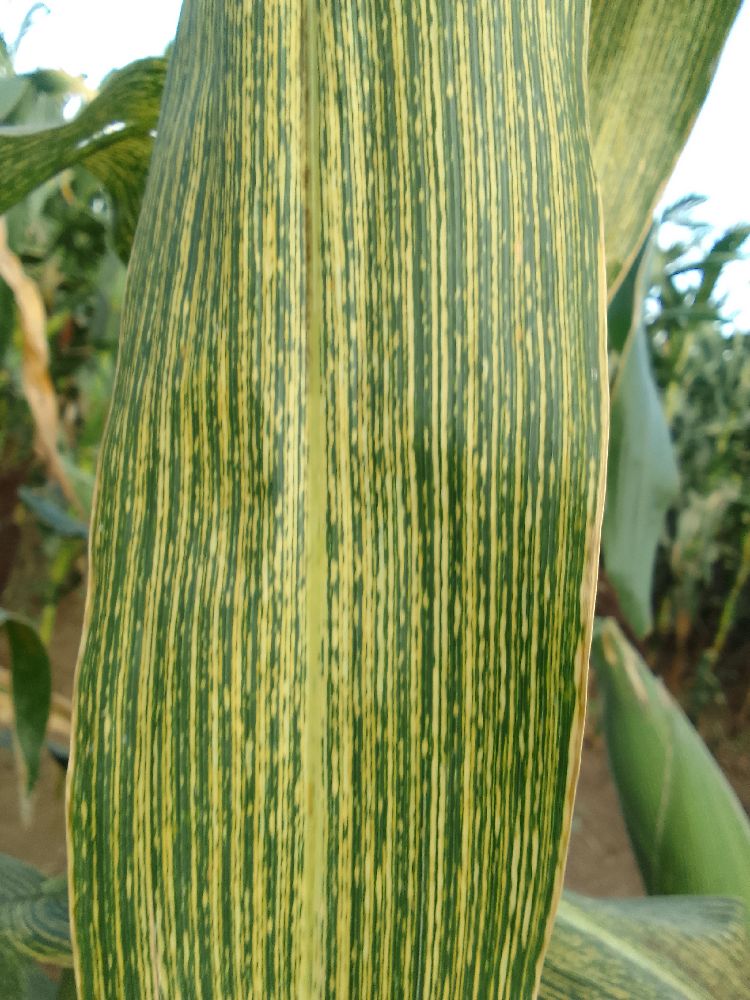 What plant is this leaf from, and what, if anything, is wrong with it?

maize, maize streak virus
